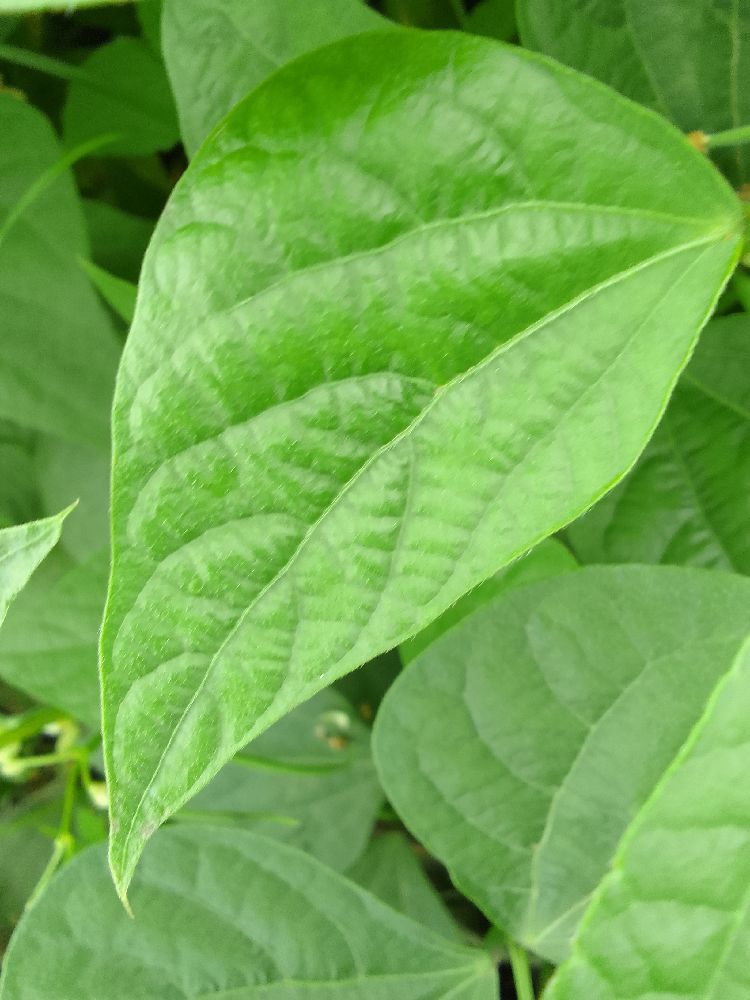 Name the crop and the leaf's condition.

common bean, healthy
